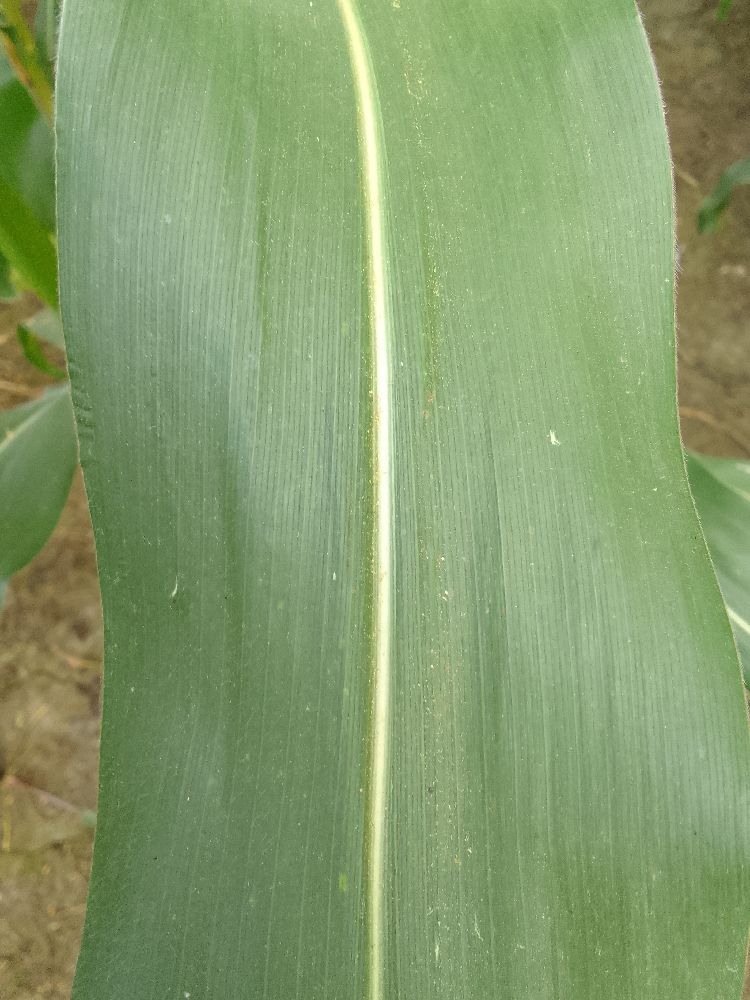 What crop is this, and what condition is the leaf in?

maize, healthy
